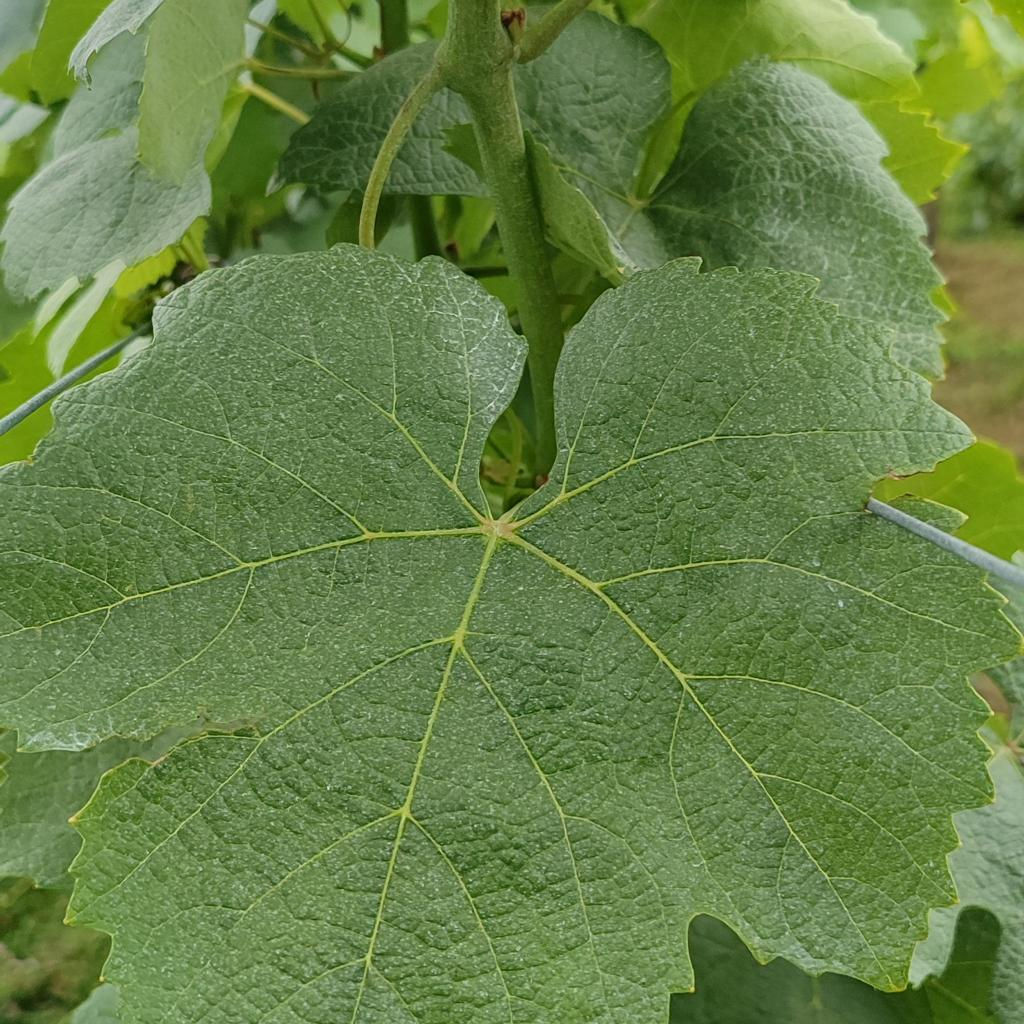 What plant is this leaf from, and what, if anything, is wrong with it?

grapevine, healthy
